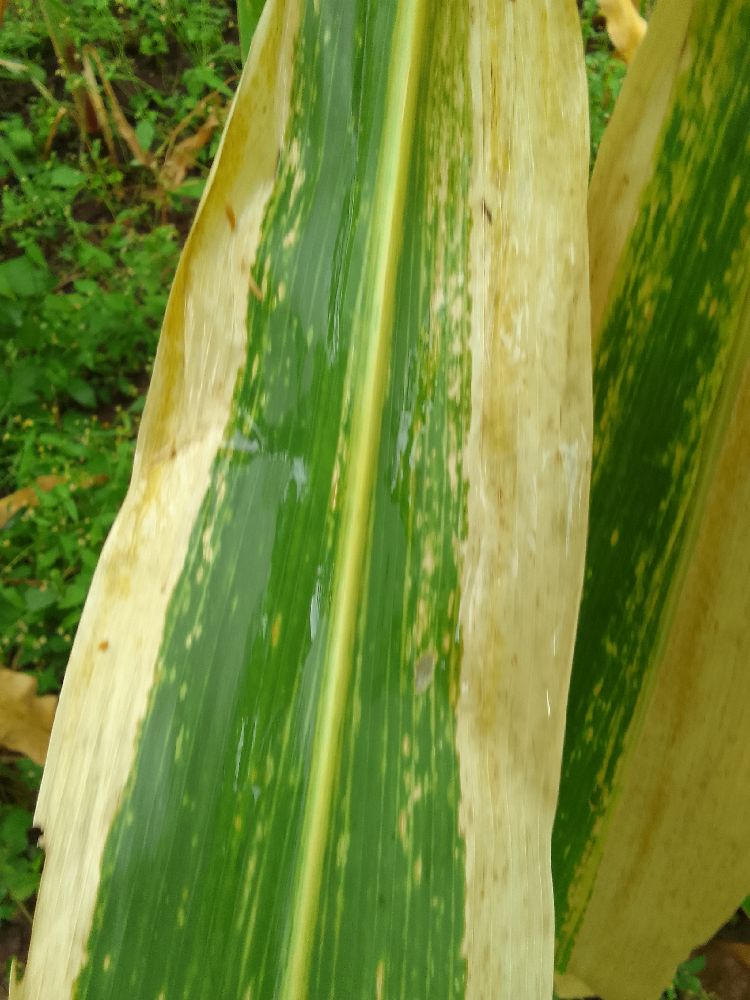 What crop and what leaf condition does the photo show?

maize, maize lethal necrosis
